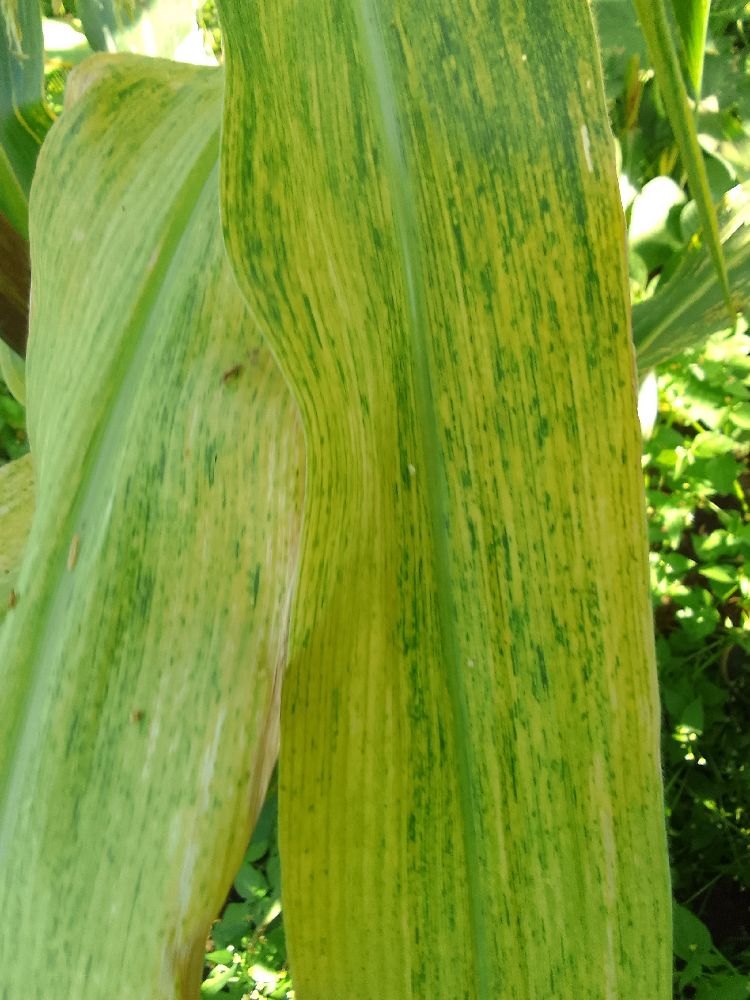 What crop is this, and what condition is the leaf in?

maize, maize lethal necrosis
